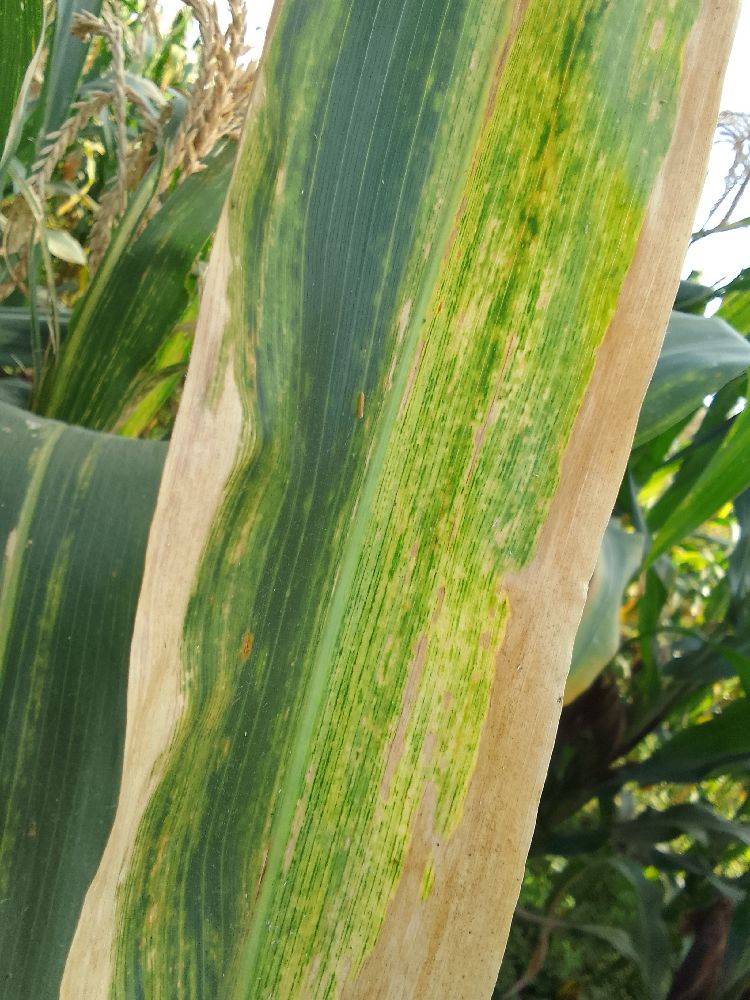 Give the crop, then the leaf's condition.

maize, maize lethal necrosis
